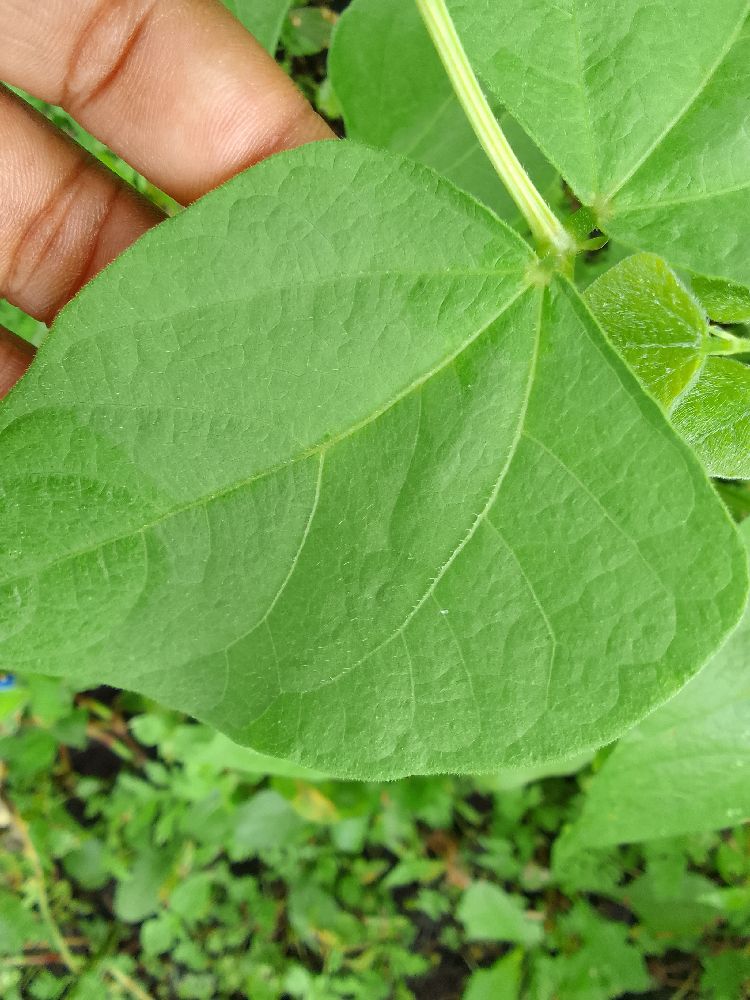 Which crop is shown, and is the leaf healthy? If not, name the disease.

common bean, healthy
